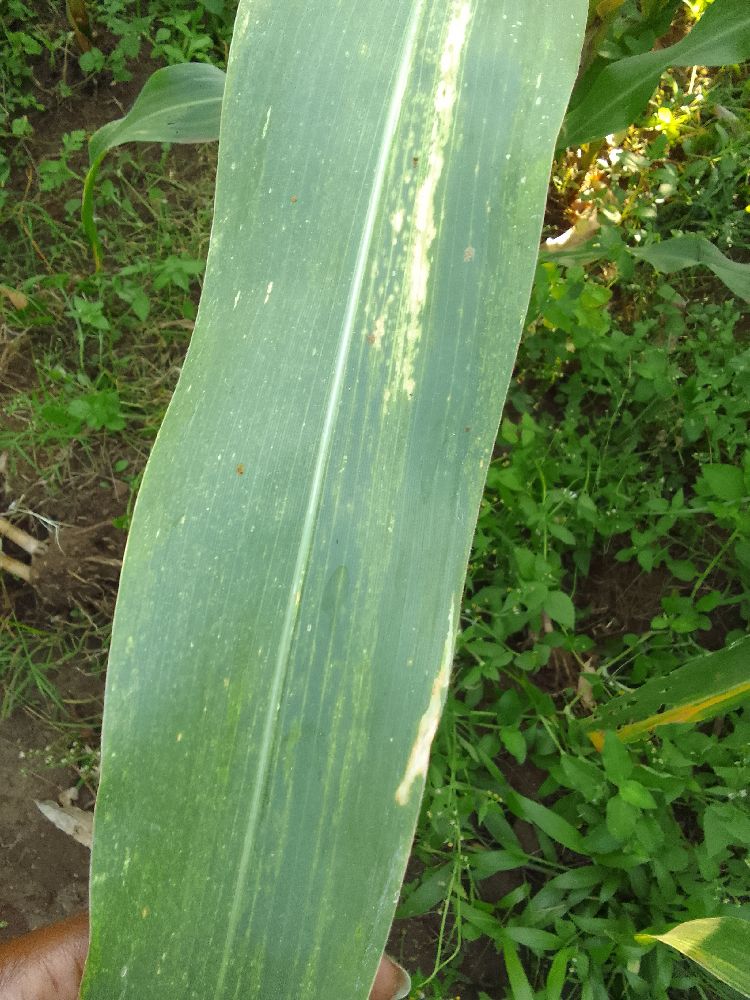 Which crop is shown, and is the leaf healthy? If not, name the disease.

maize, maize lethal necrosis
